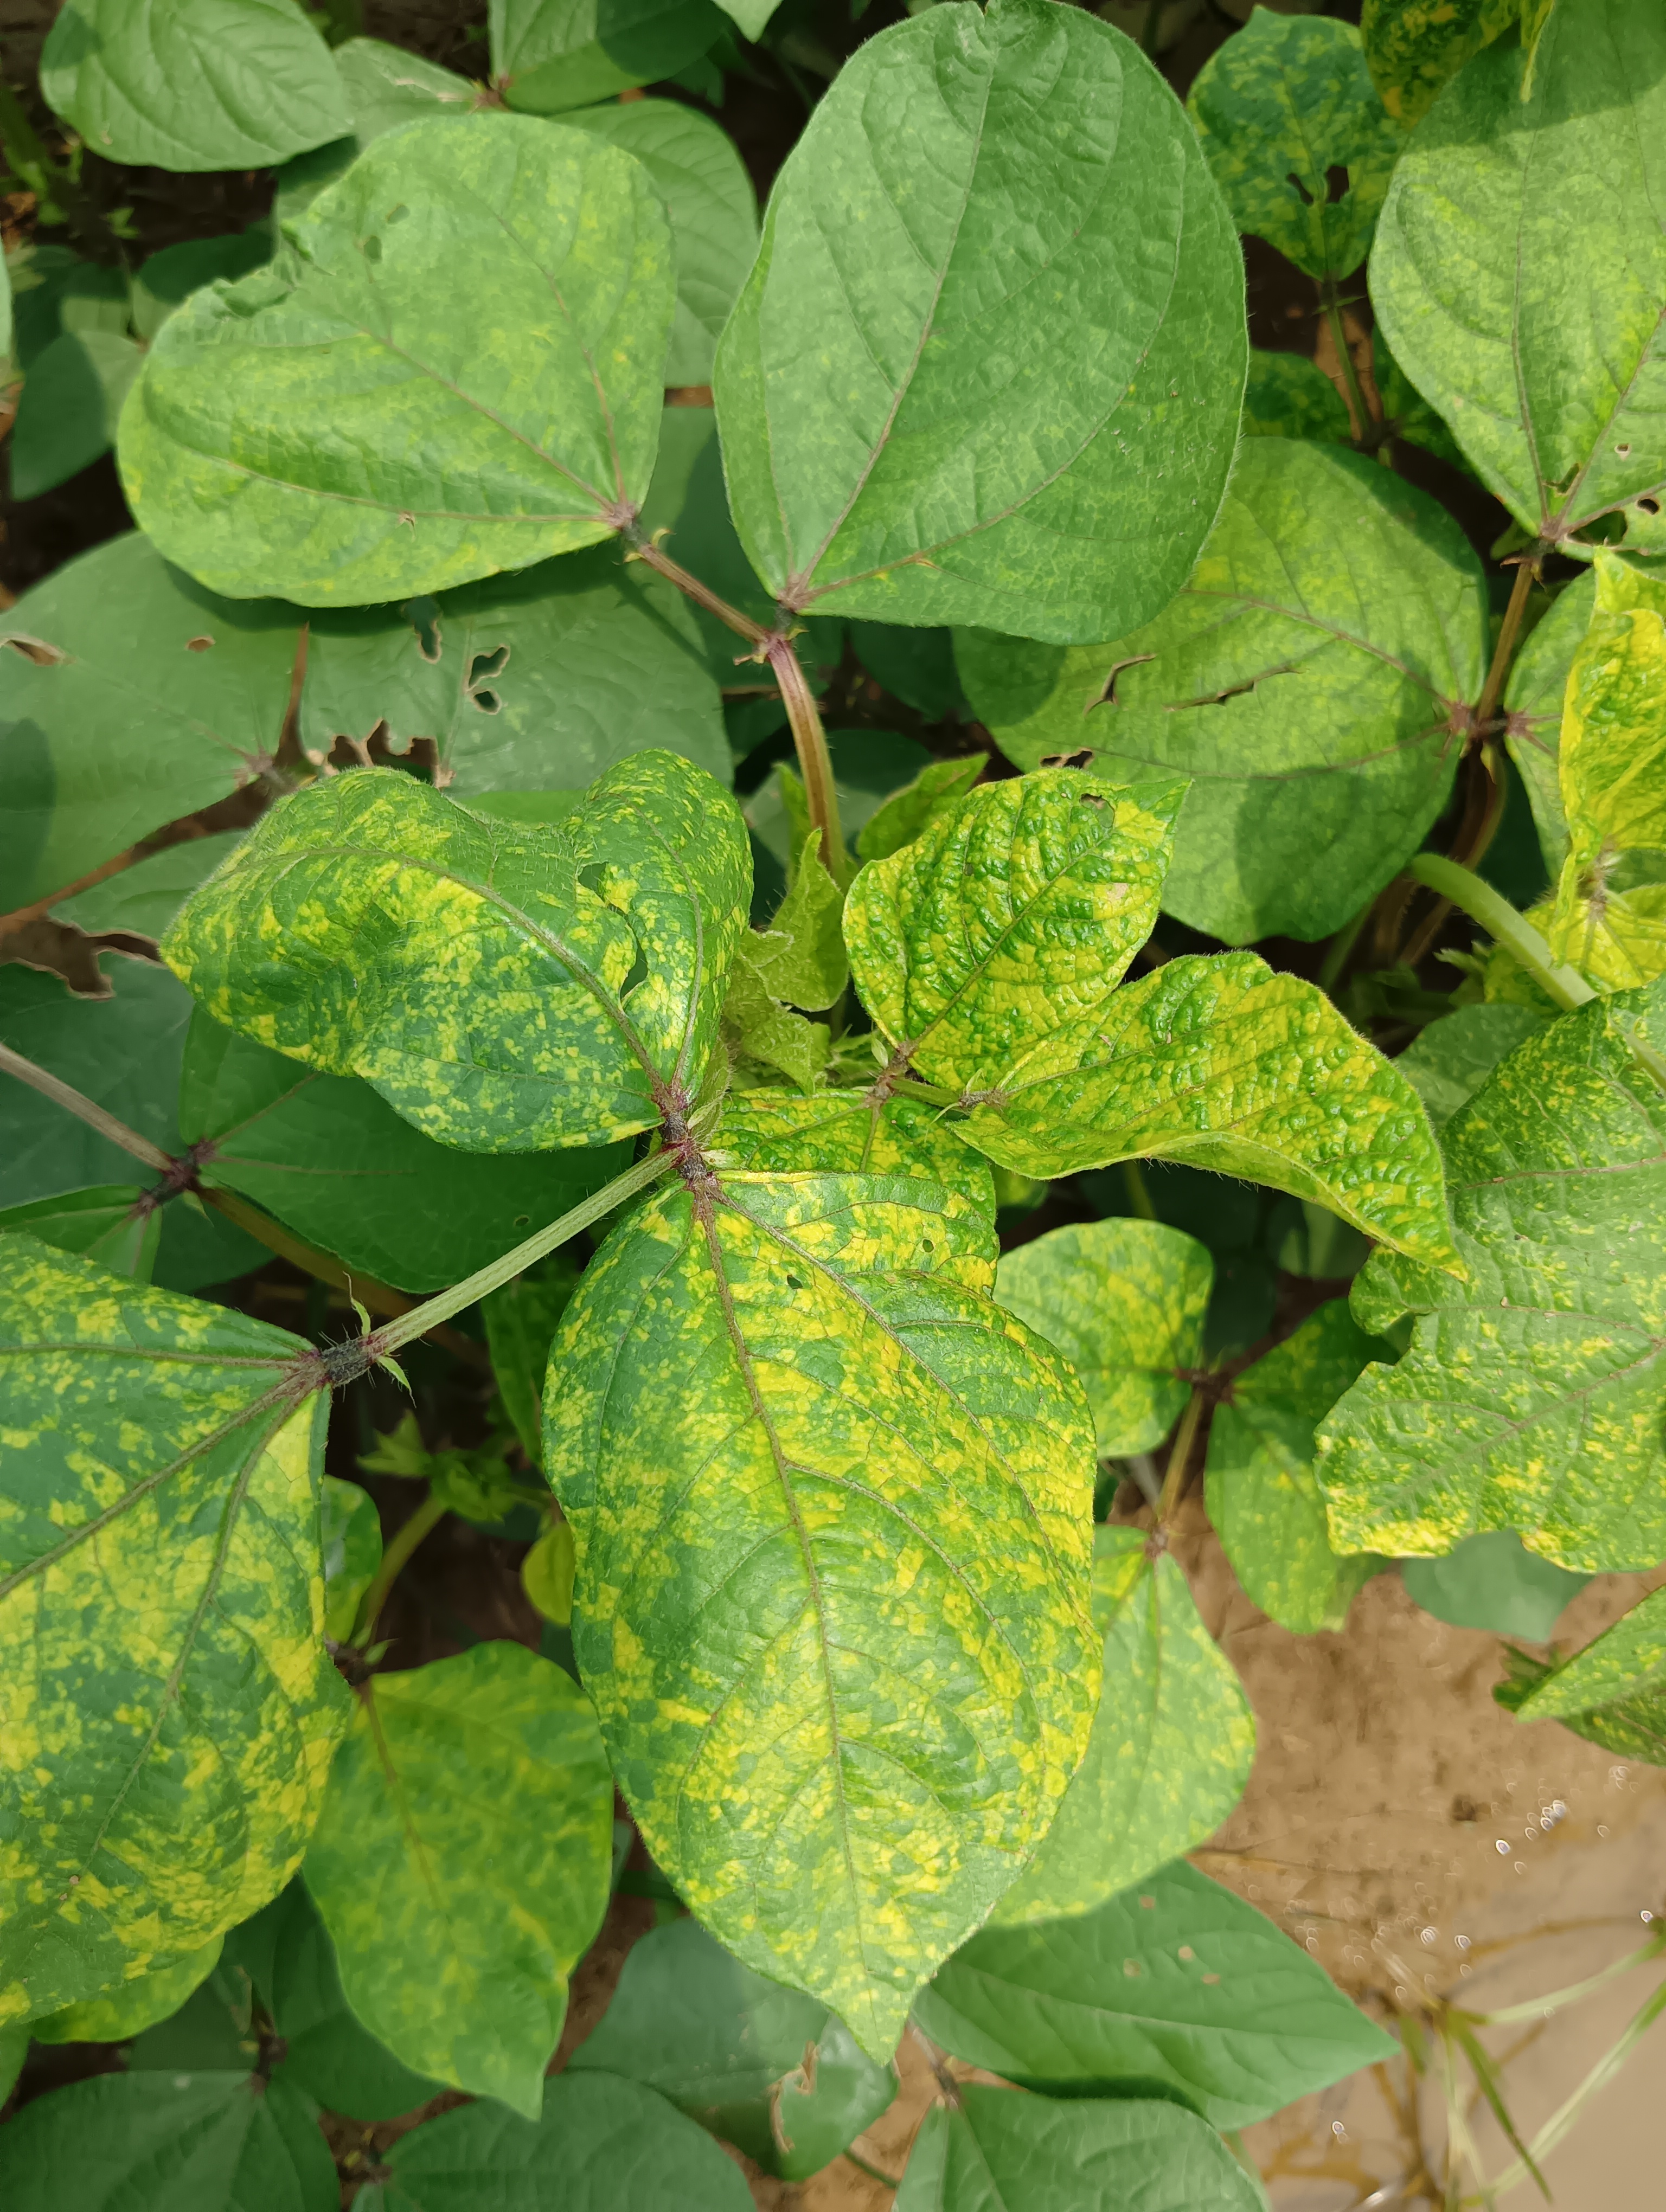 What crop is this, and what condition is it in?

mungbean, yellow mosaic
